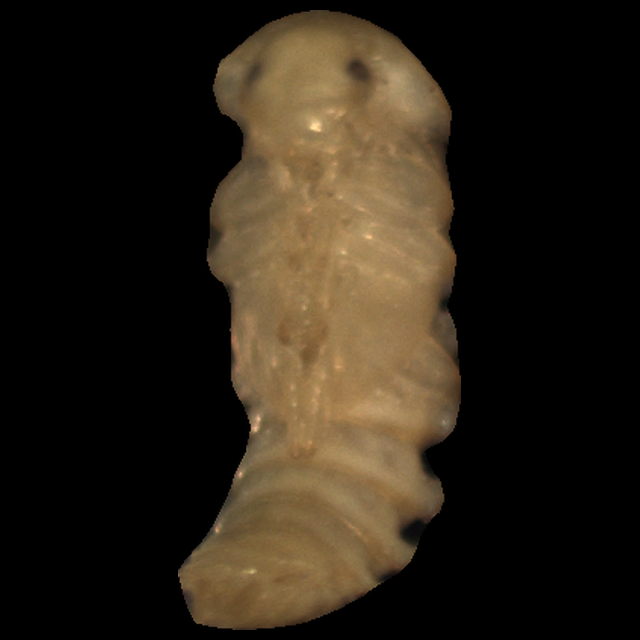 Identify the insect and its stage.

mealworm pupa
